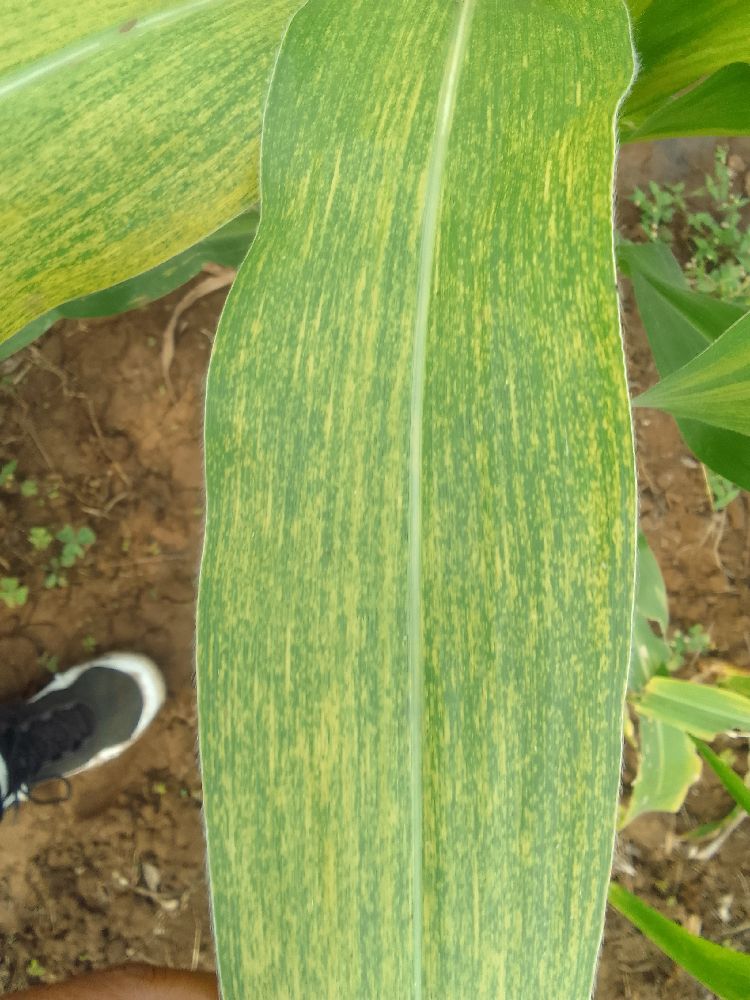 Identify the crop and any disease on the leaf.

maize, maize lethal necrosis
